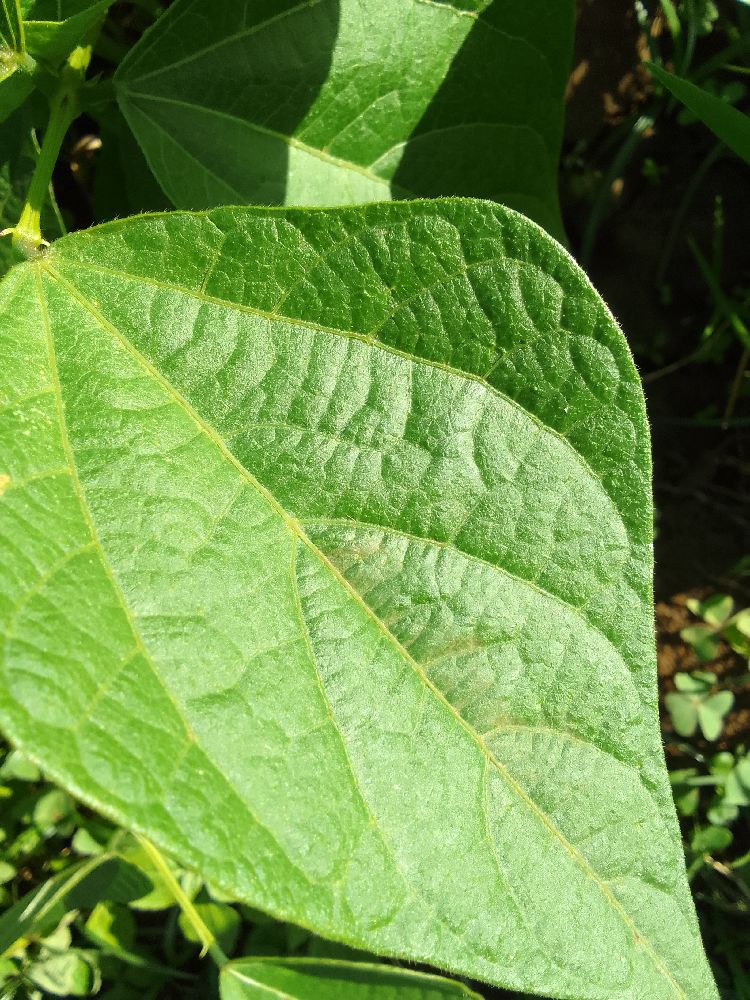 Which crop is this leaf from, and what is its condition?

common bean, healthy
